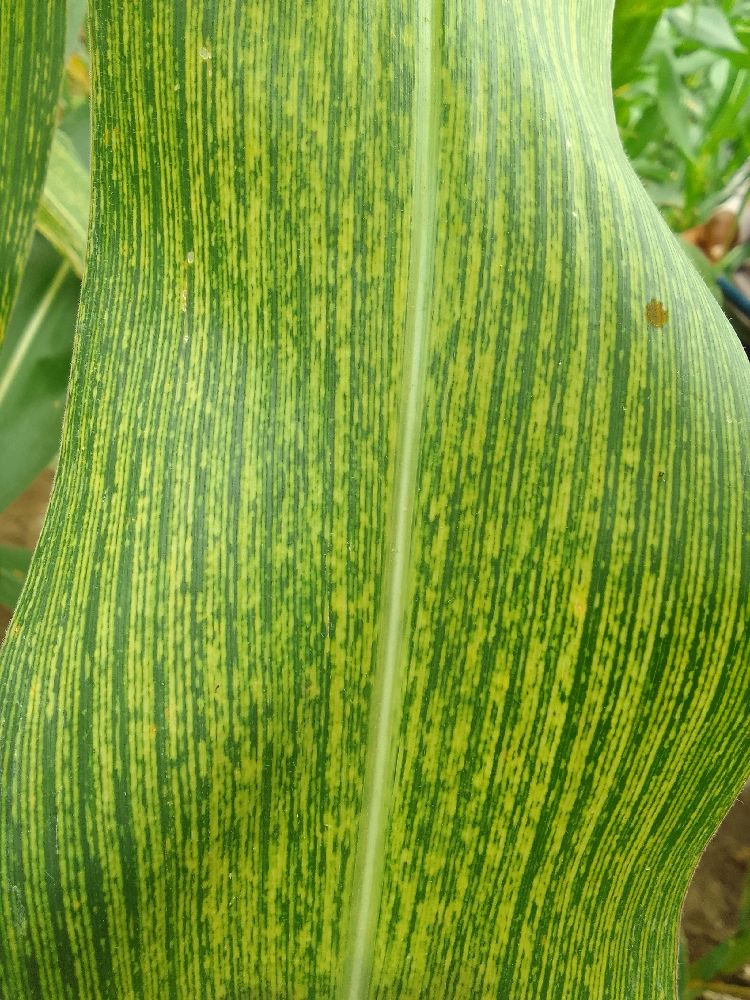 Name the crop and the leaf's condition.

maize, maize streak virus
